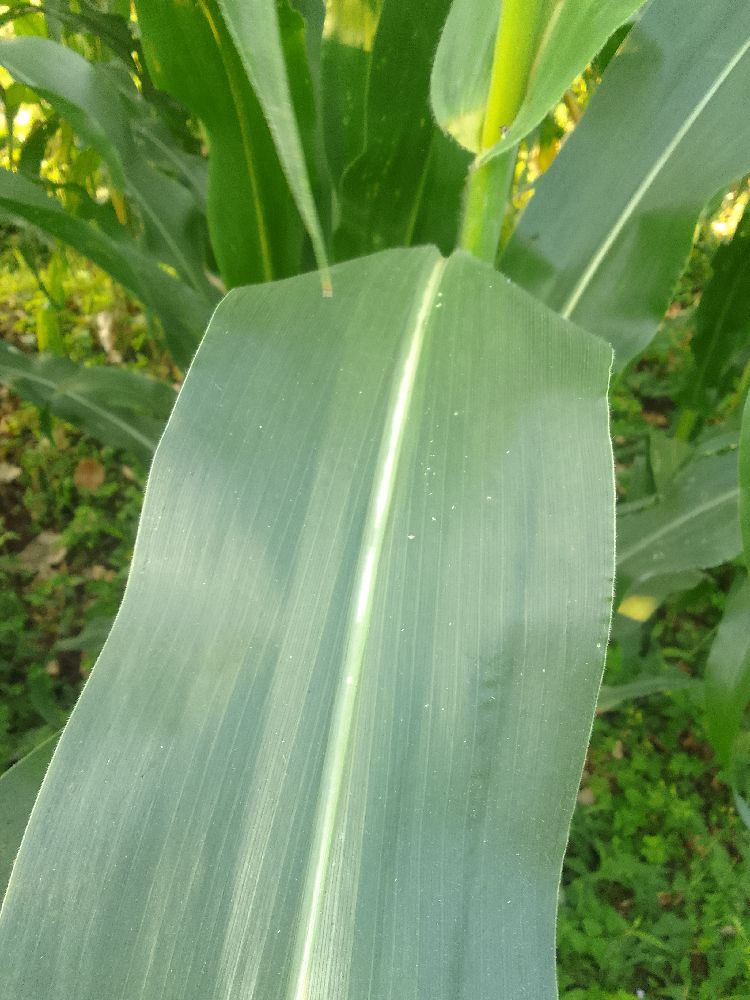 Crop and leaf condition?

maize, healthy
